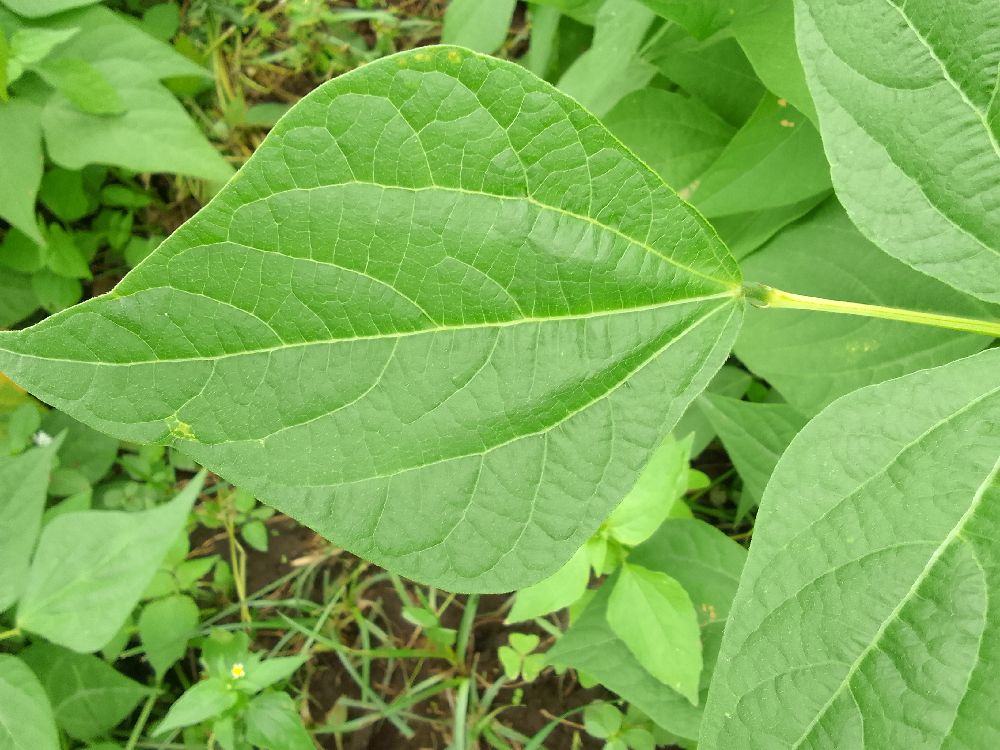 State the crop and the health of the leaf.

common bean, healthy
